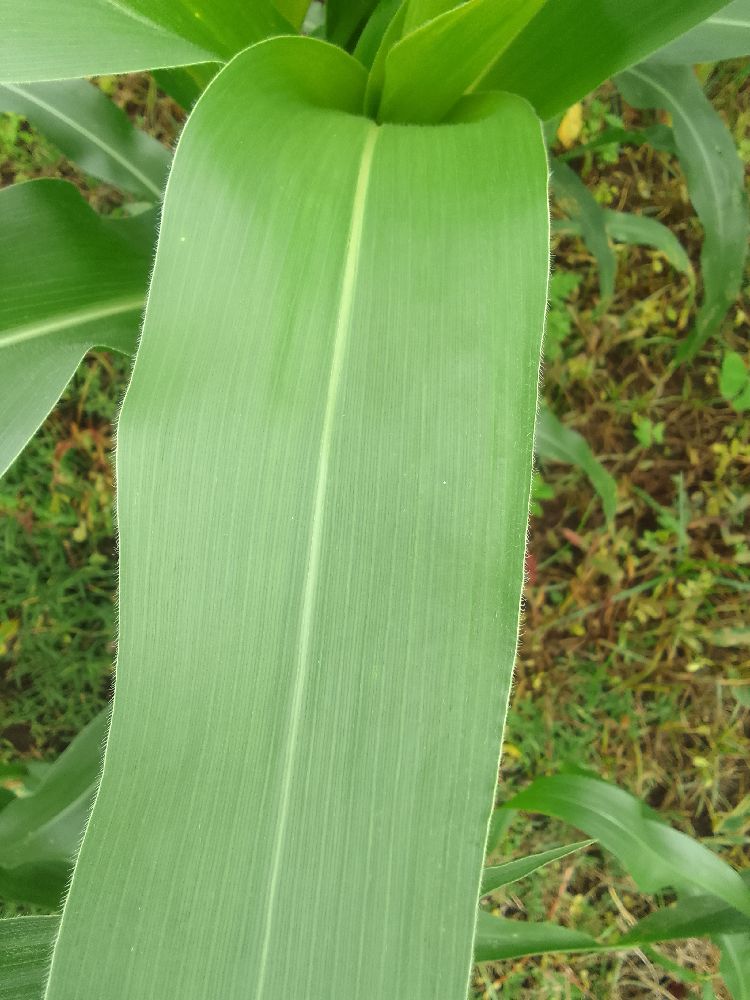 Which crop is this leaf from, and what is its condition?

maize, healthy
